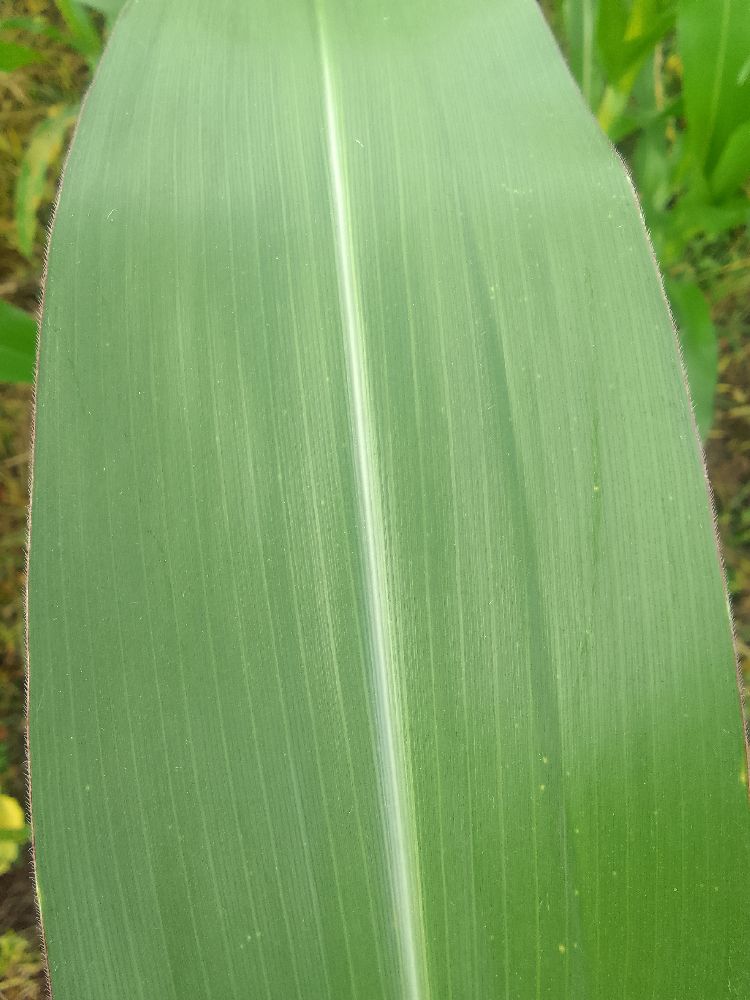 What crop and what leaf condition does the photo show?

maize, healthy
